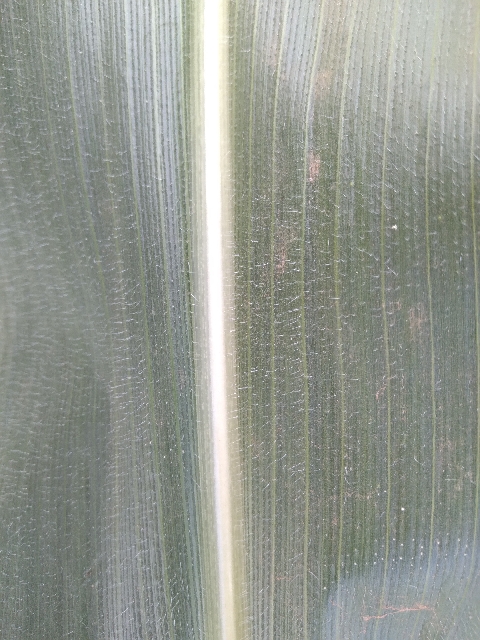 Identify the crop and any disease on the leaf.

maize, healthy
